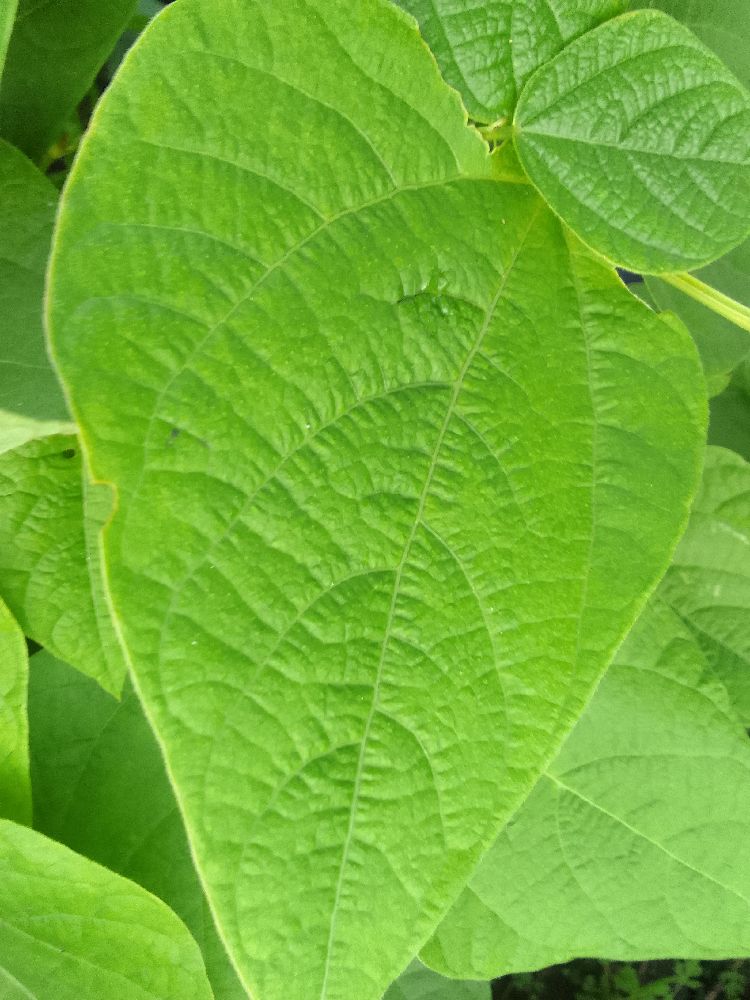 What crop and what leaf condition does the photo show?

common bean, healthy
